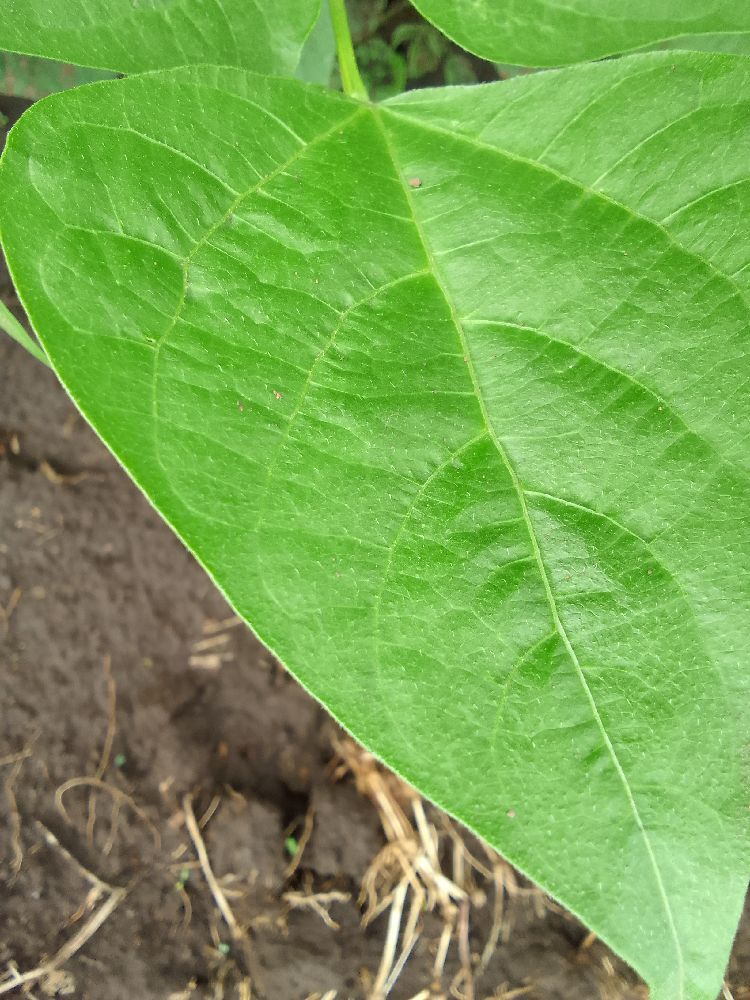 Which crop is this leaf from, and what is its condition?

common bean, healthy
